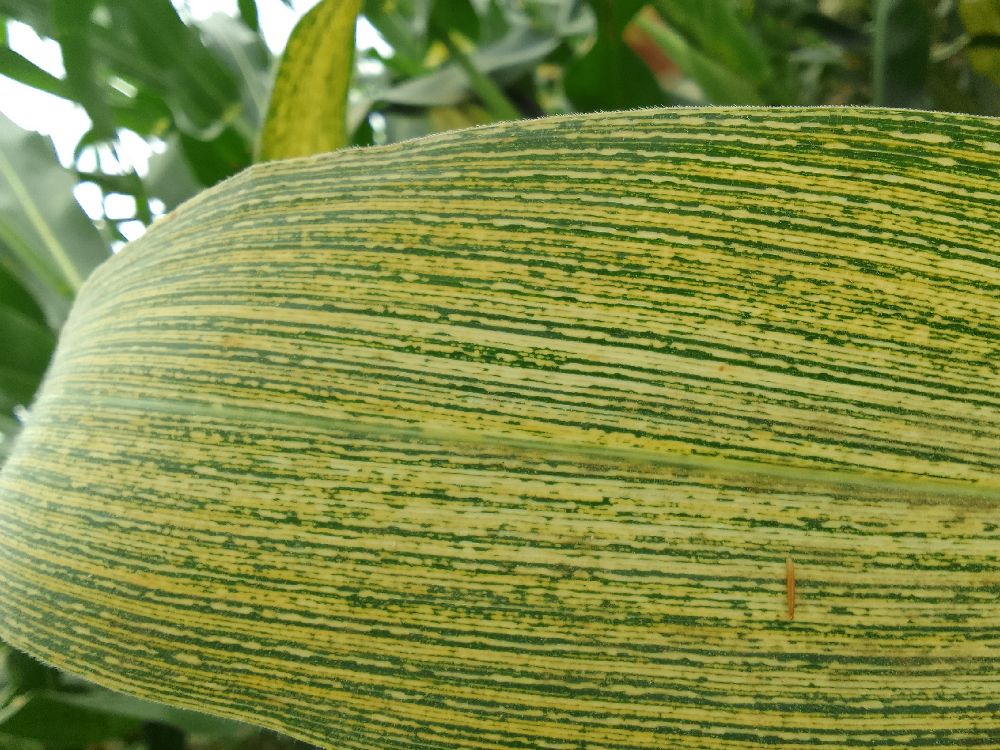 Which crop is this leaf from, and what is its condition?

maize, maize streak virus
